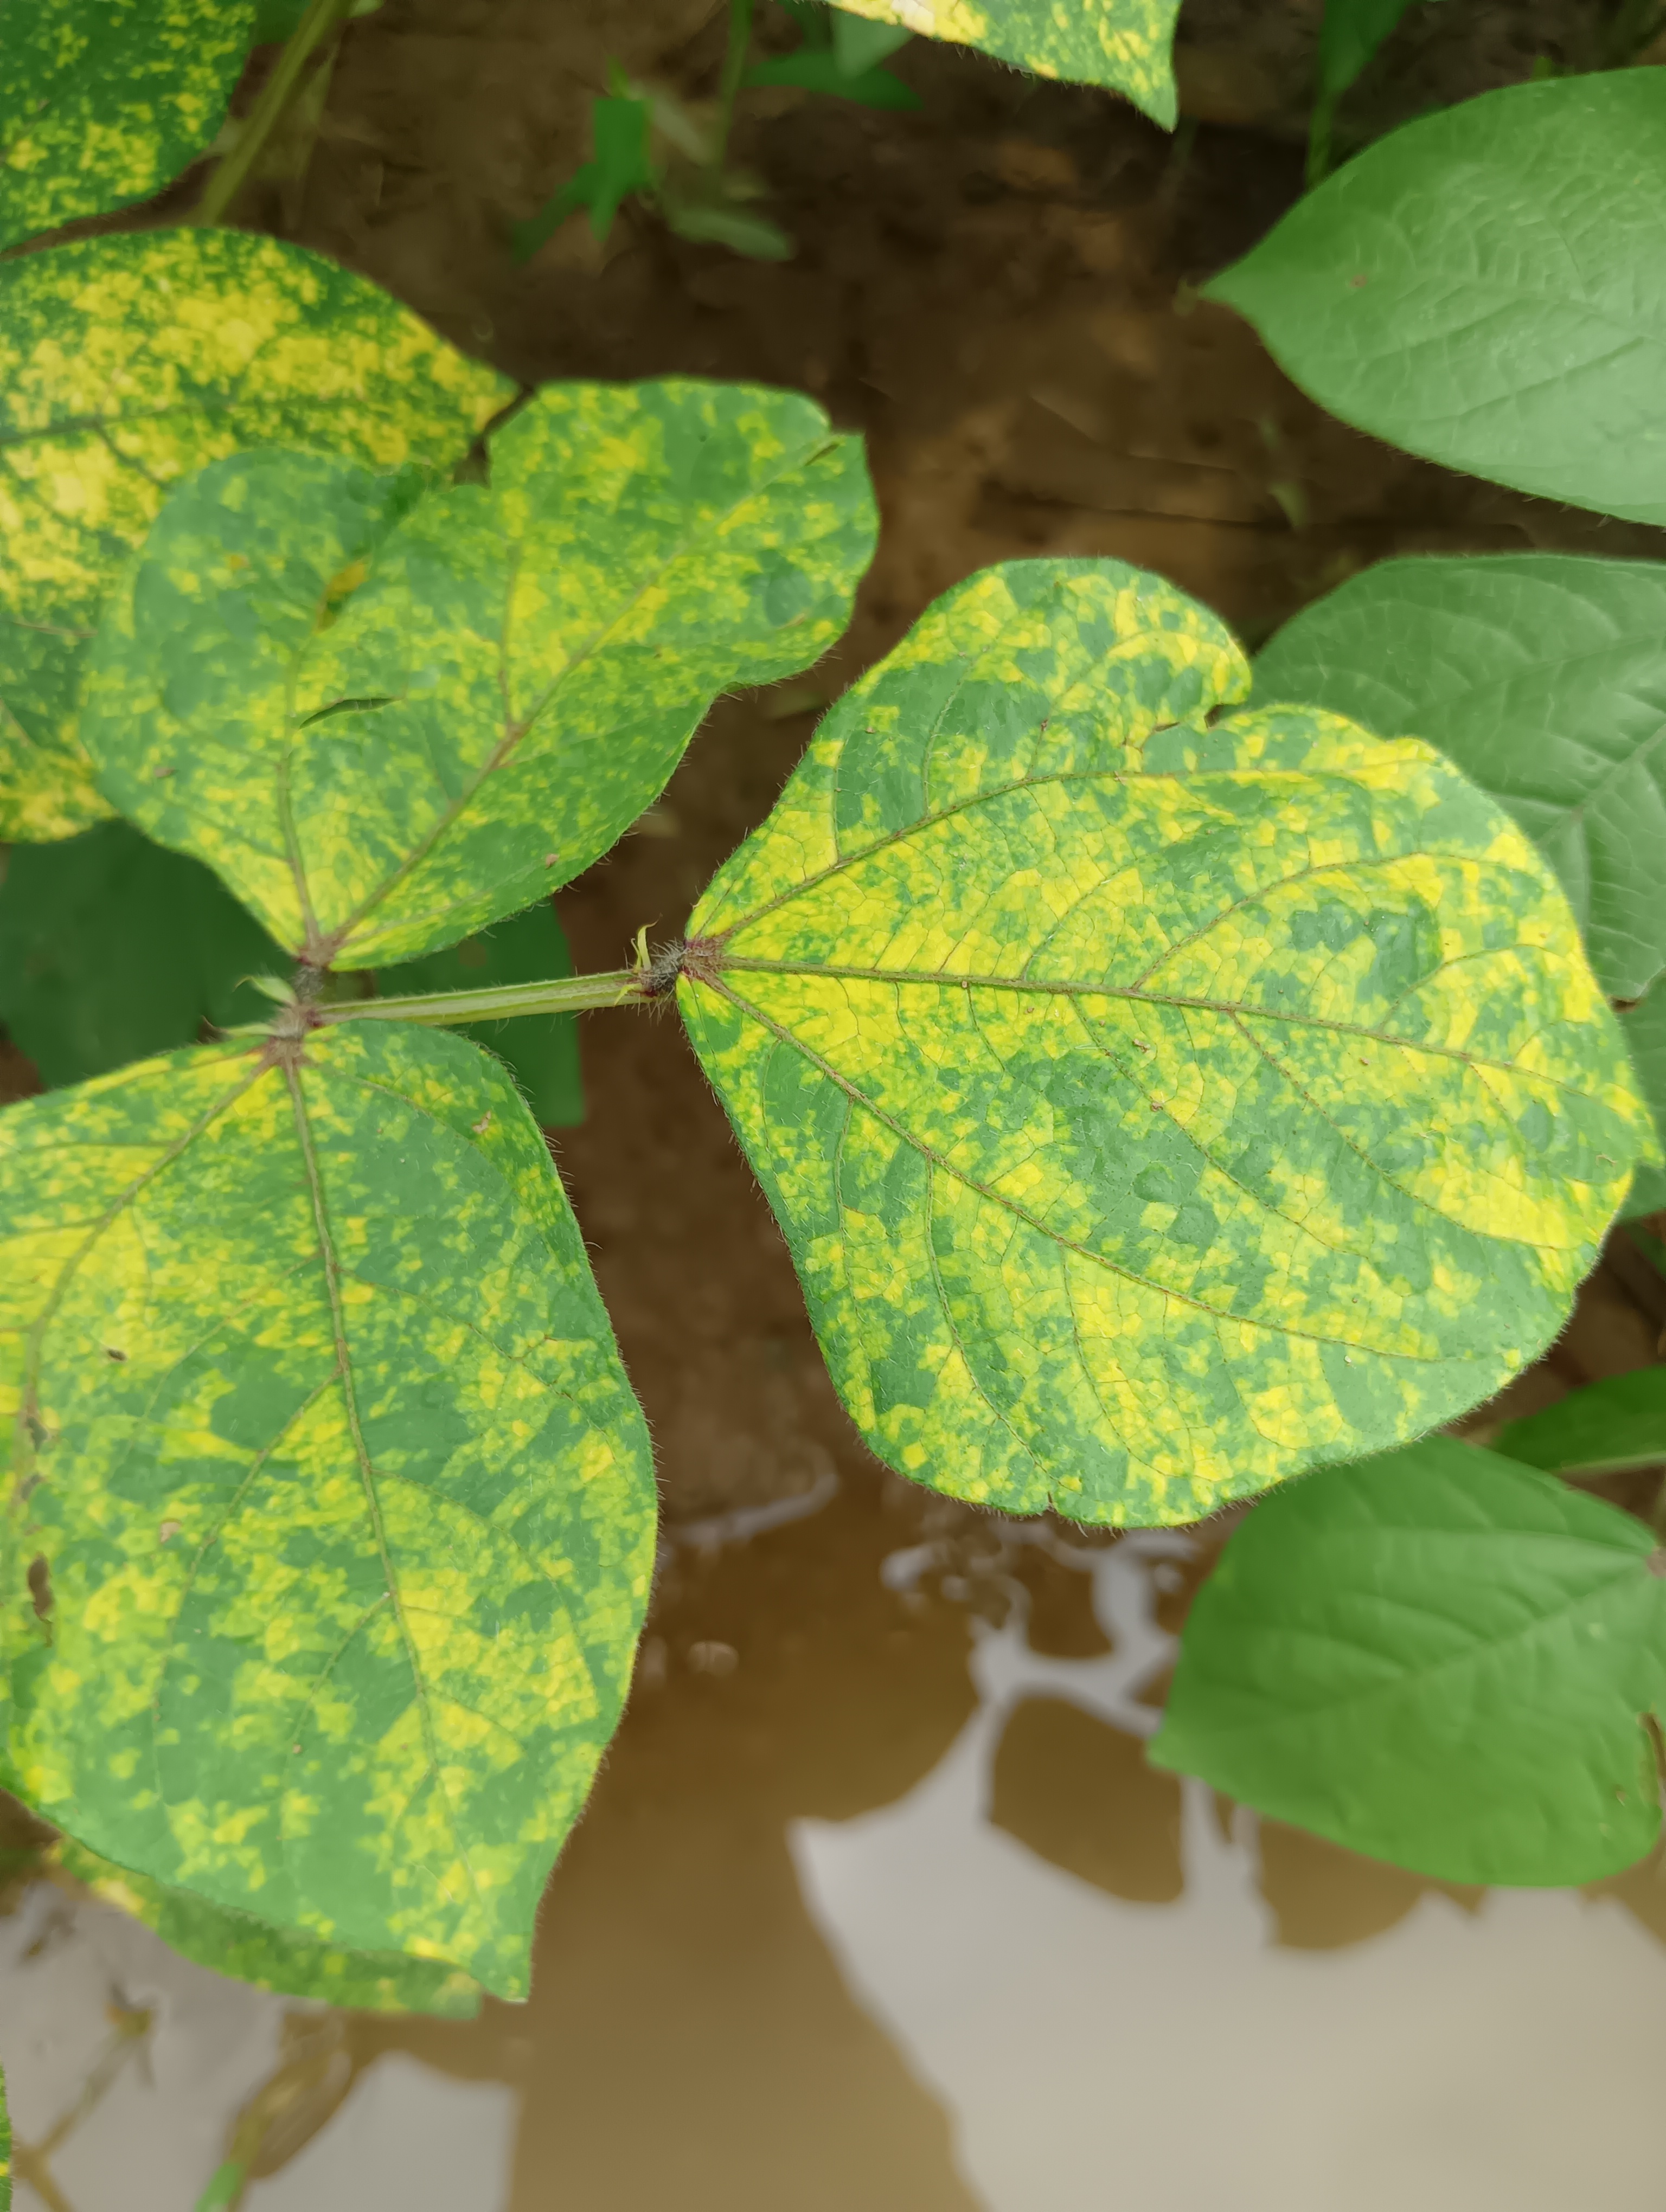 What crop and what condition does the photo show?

mungbean, yellow mosaic
